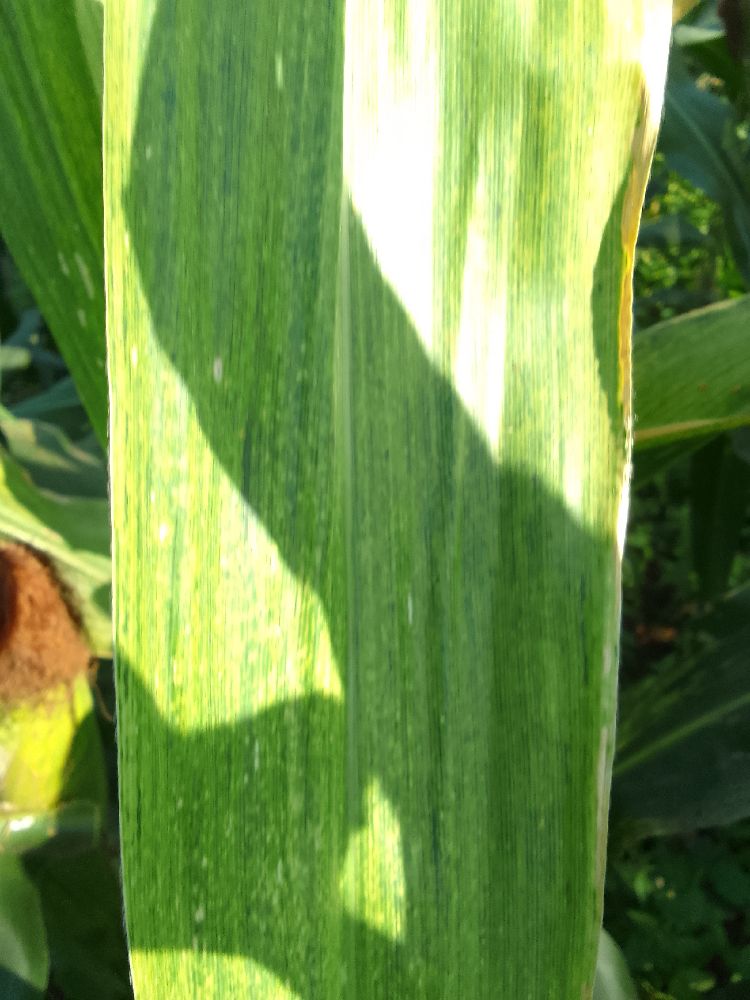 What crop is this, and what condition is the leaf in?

maize, maize lethal necrosis
